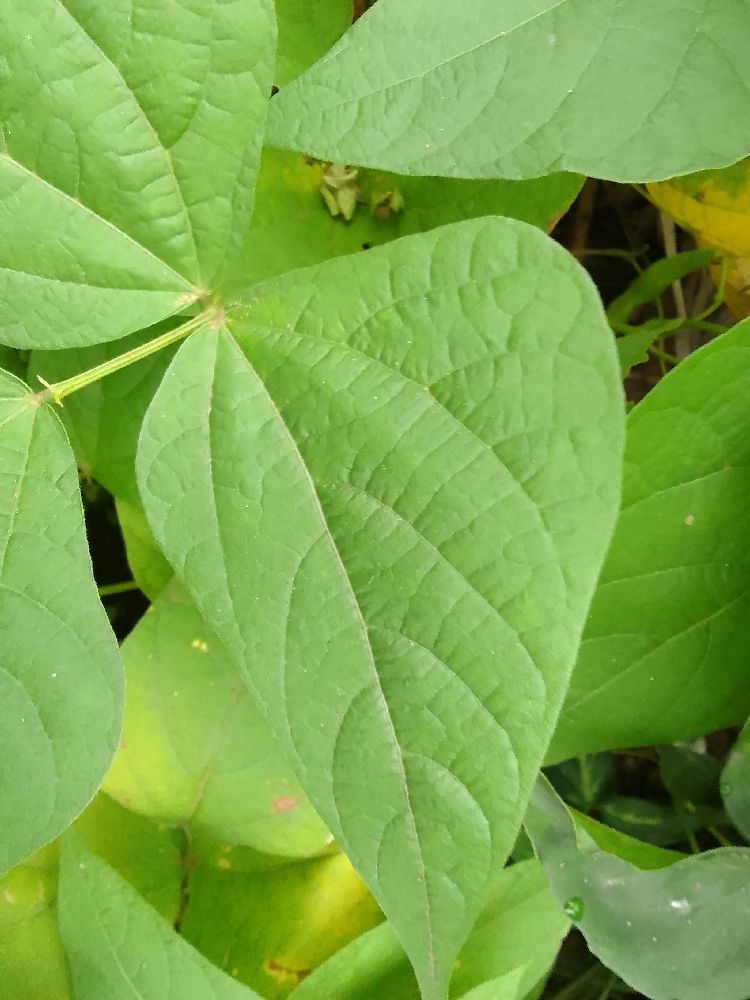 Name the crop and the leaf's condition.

common bean, healthy
